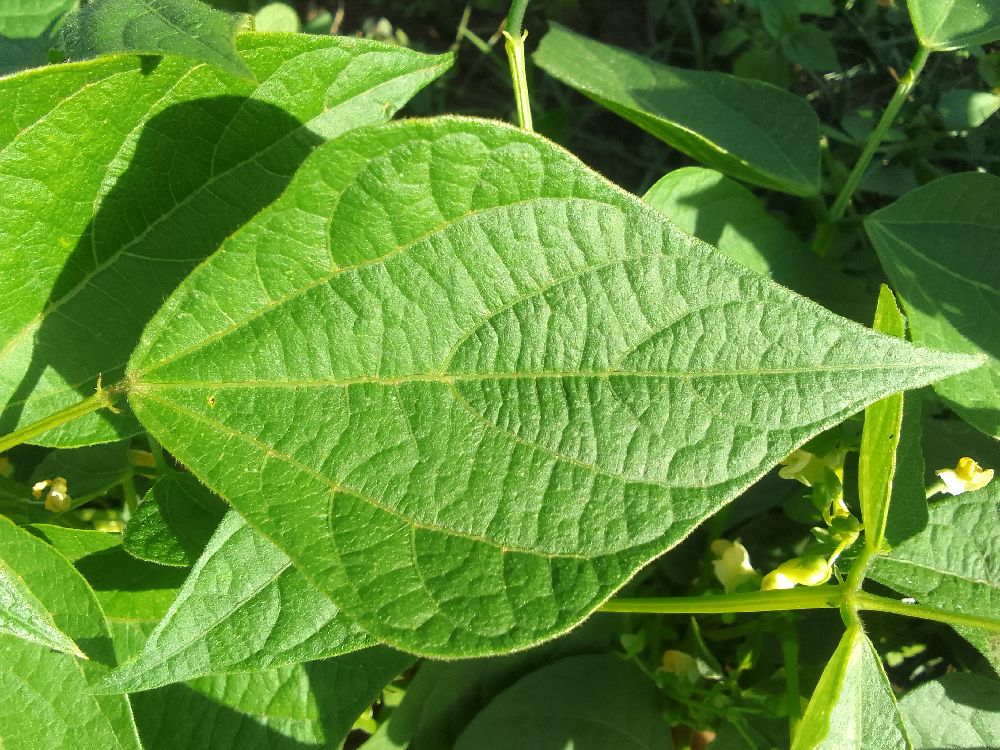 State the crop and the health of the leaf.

common bean, healthy
